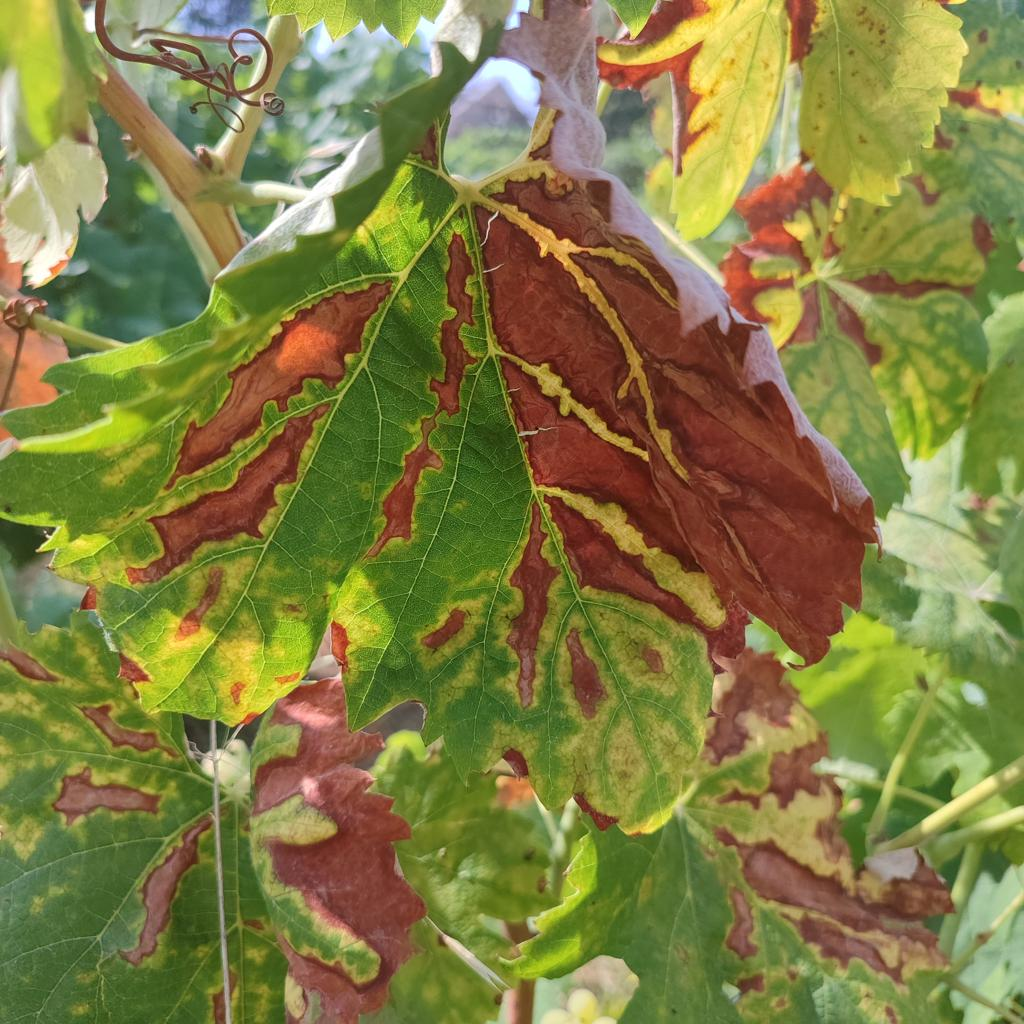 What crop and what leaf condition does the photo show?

grapevine, esca complex
